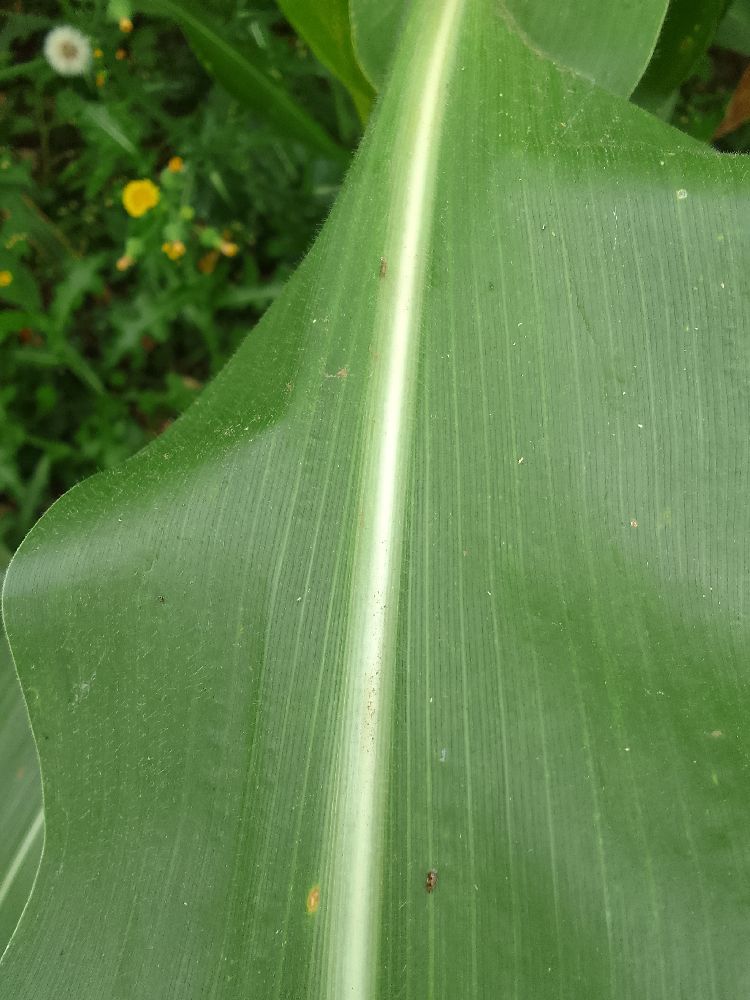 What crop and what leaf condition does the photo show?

maize, healthy
